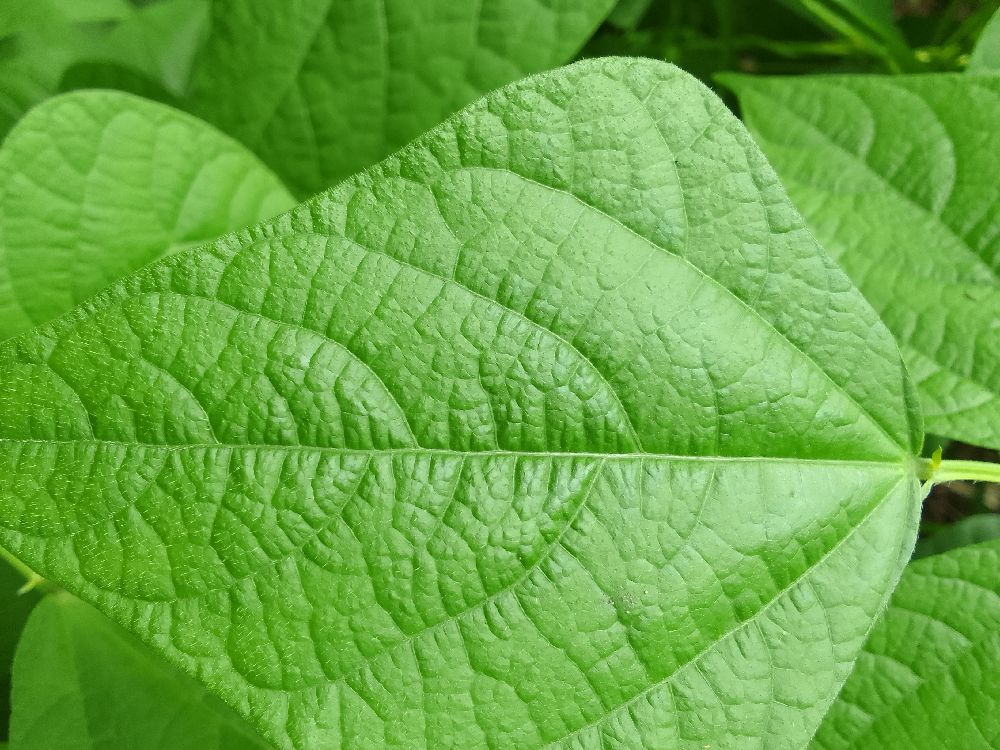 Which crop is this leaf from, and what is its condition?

common bean, healthy
